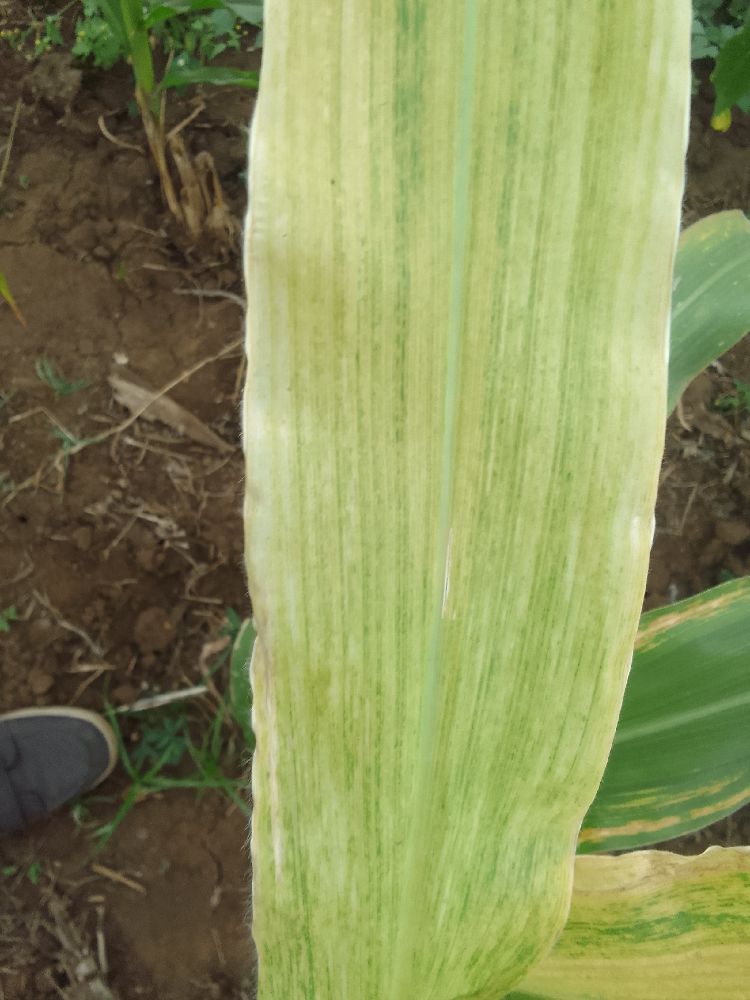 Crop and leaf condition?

maize, maize lethal necrosis
